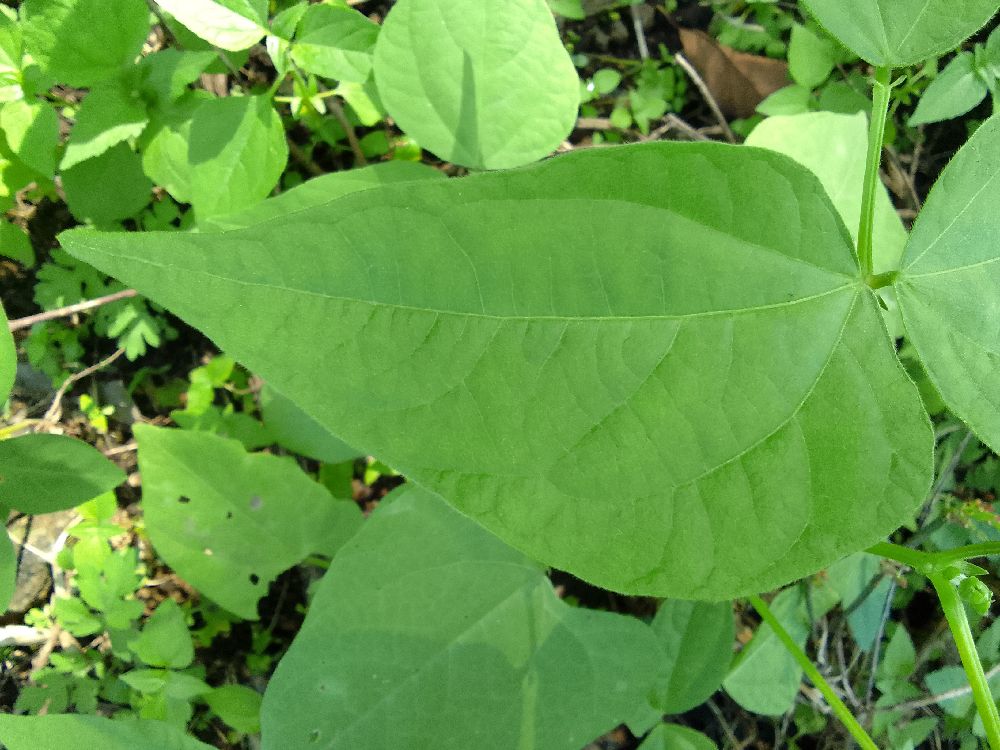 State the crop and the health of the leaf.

common bean, healthy
